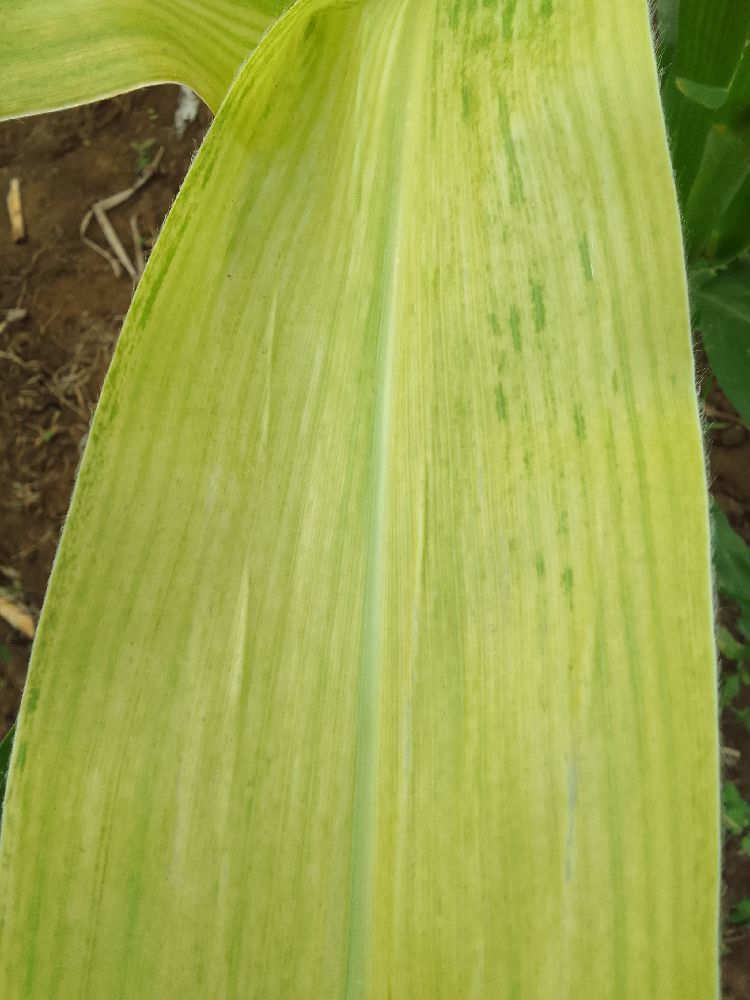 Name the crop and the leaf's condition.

maize, maize lethal necrosis
